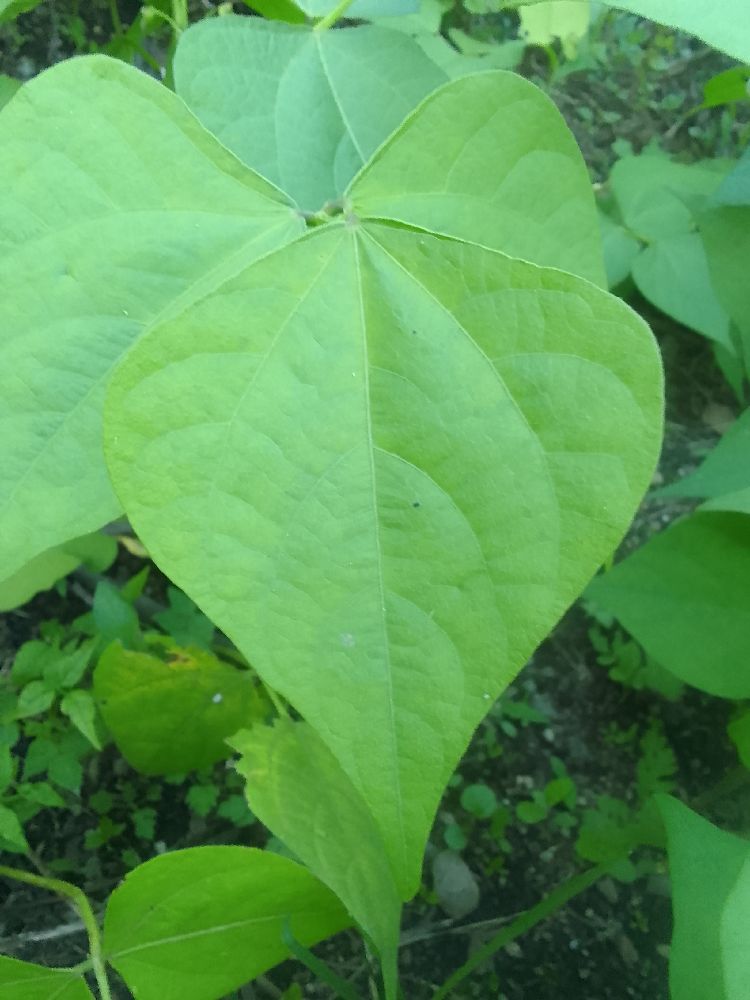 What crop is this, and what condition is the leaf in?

common bean, healthy
